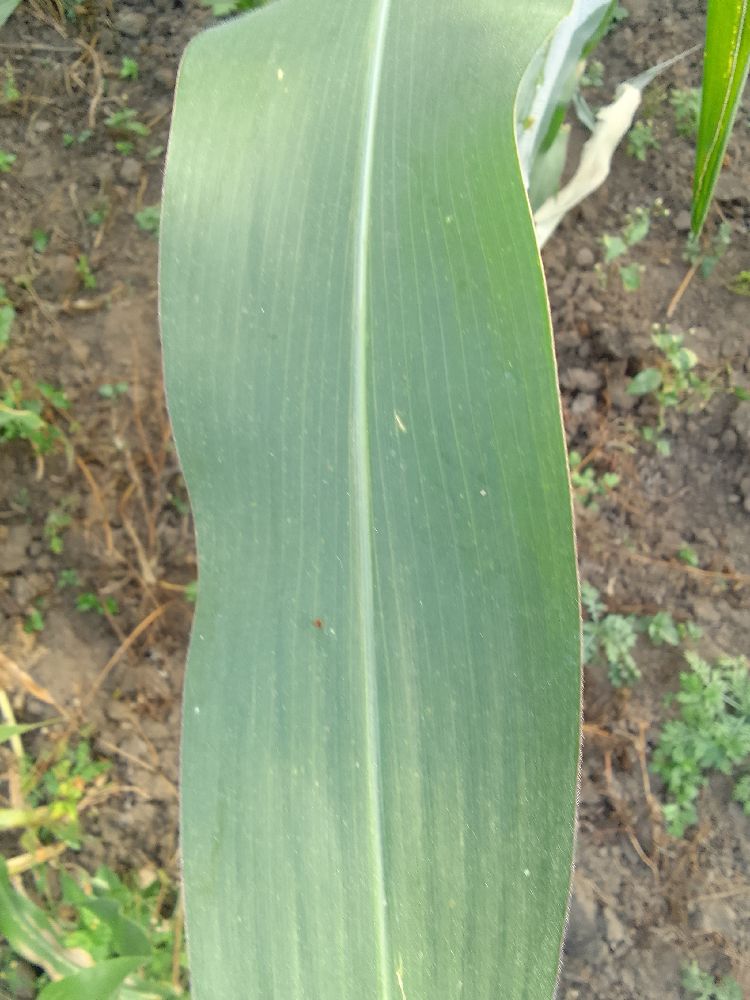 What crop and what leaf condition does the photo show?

maize, healthy
